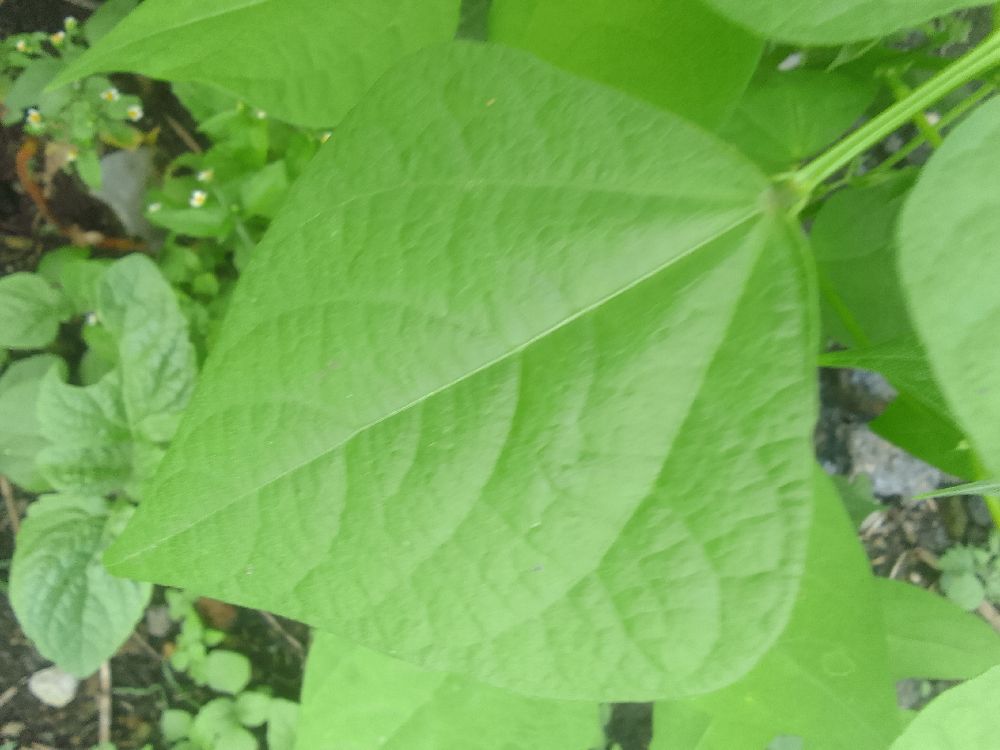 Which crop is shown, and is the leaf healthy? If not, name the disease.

common bean, healthy
